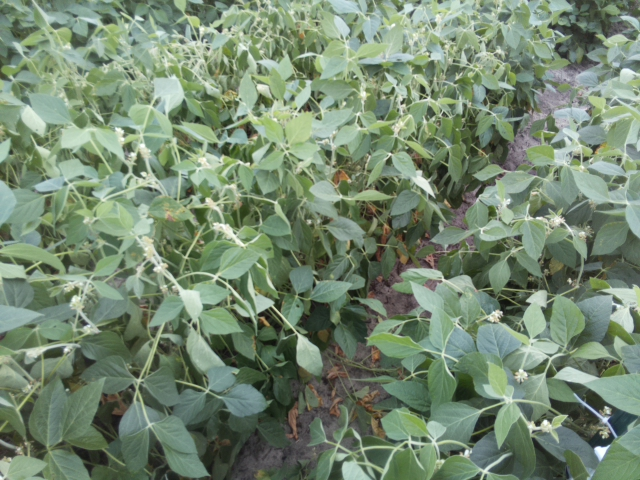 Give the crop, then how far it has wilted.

soybean, slight leaflet or petiole turgor loss in upper canopy
